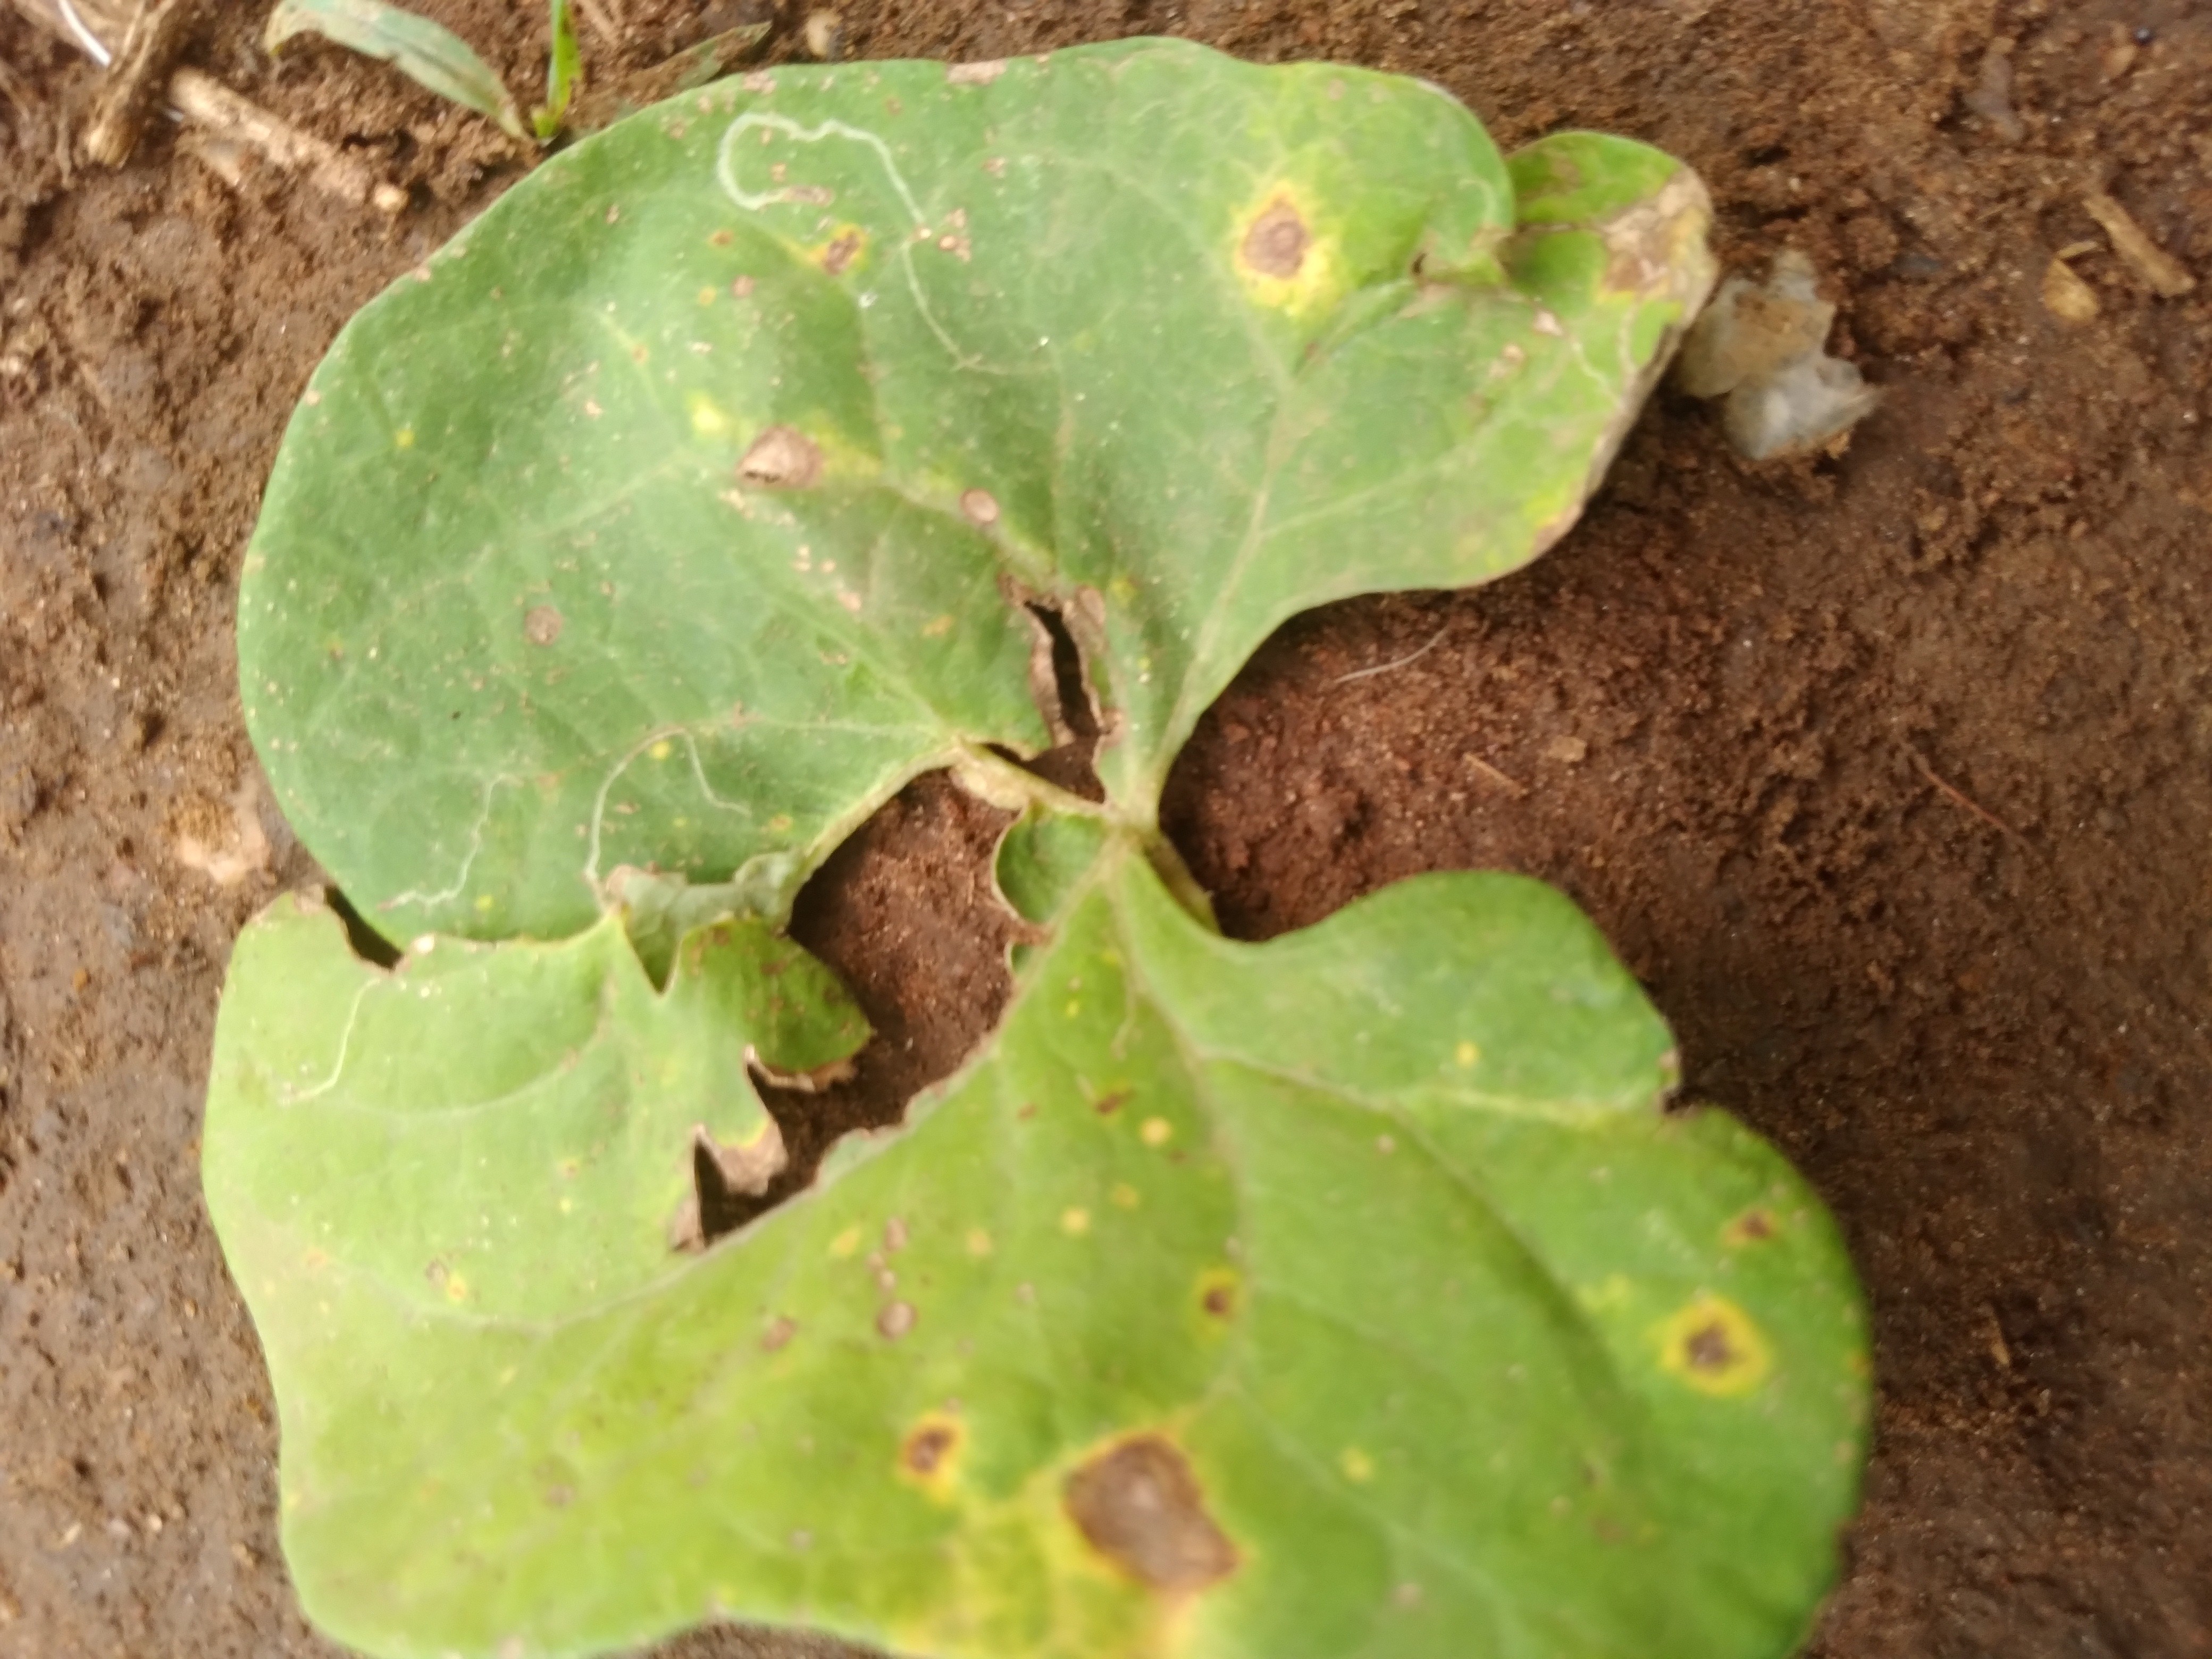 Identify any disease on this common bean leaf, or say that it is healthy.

rust
